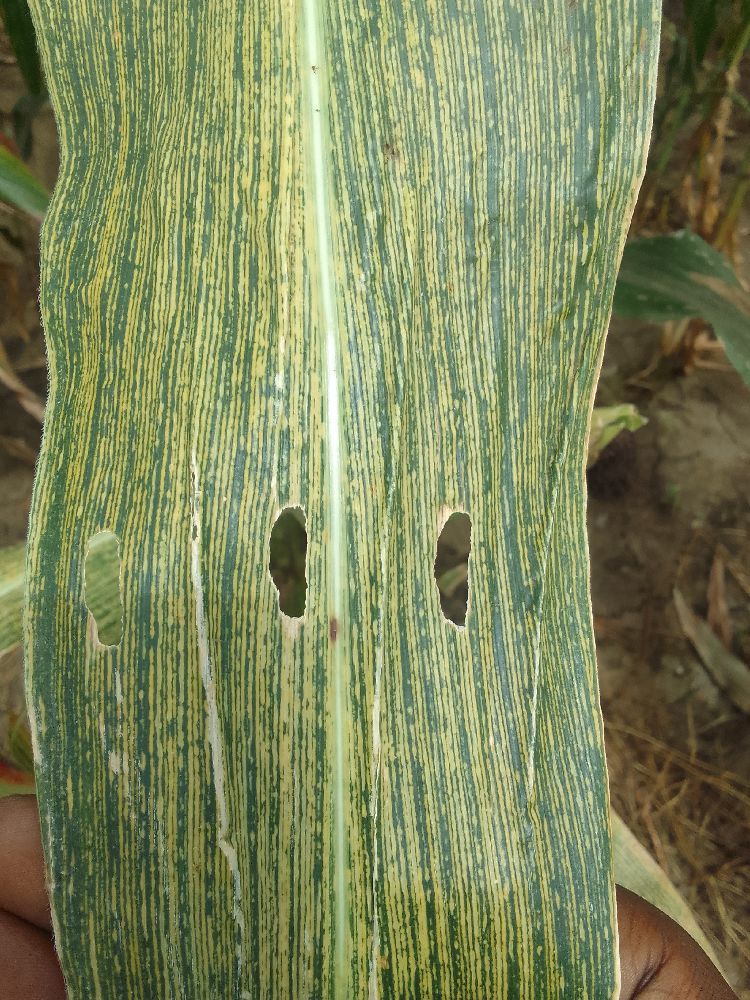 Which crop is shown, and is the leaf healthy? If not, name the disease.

maize, maize streak virus
